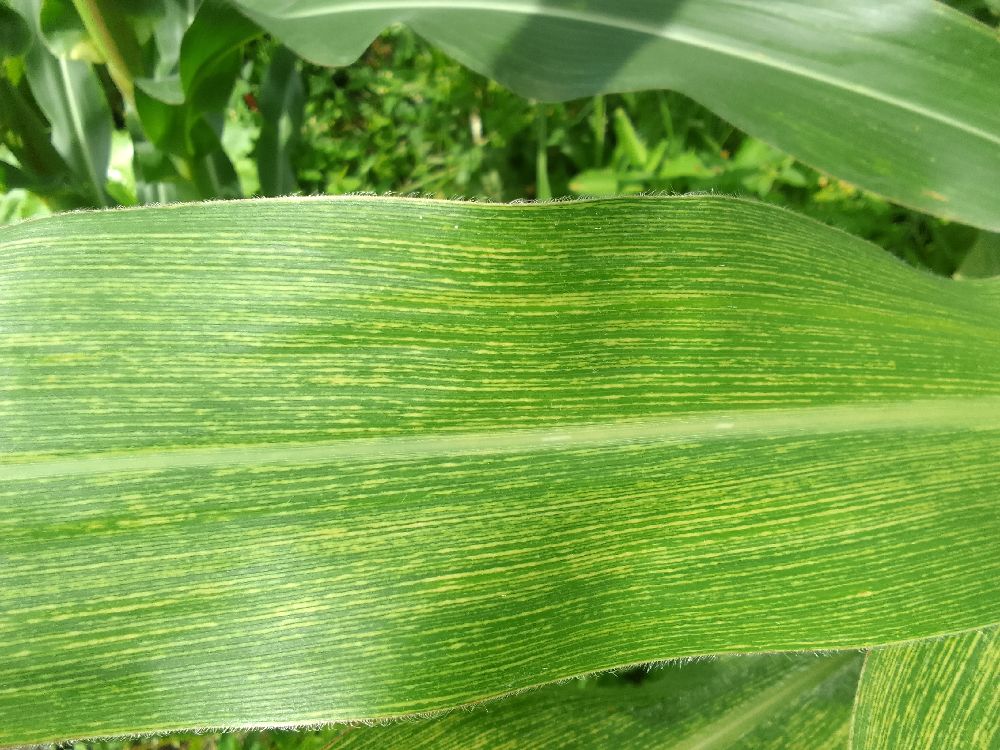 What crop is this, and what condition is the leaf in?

maize, maize streak virus
